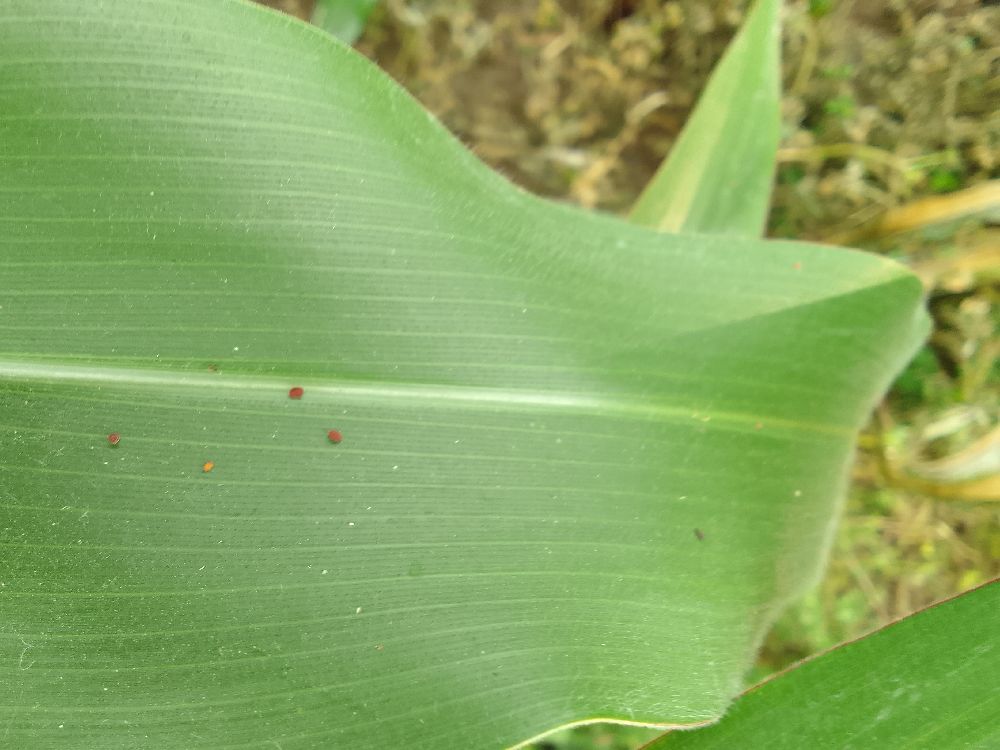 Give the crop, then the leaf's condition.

maize, healthy
